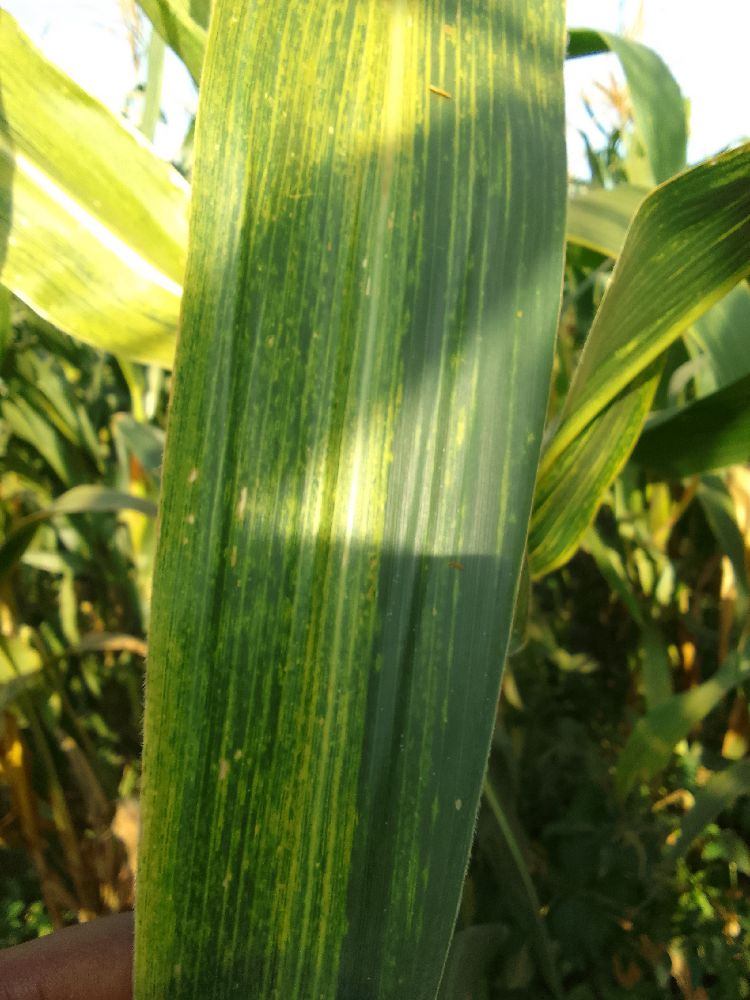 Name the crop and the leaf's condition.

maize, maize lethal necrosis
